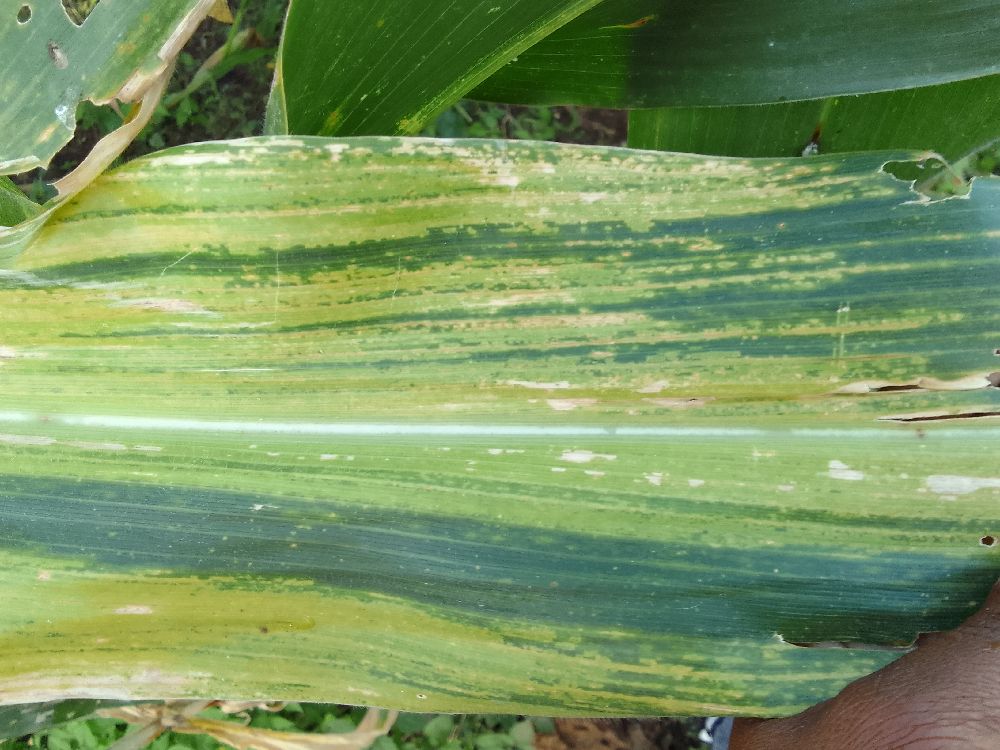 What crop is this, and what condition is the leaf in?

maize, maize lethal necrosis
